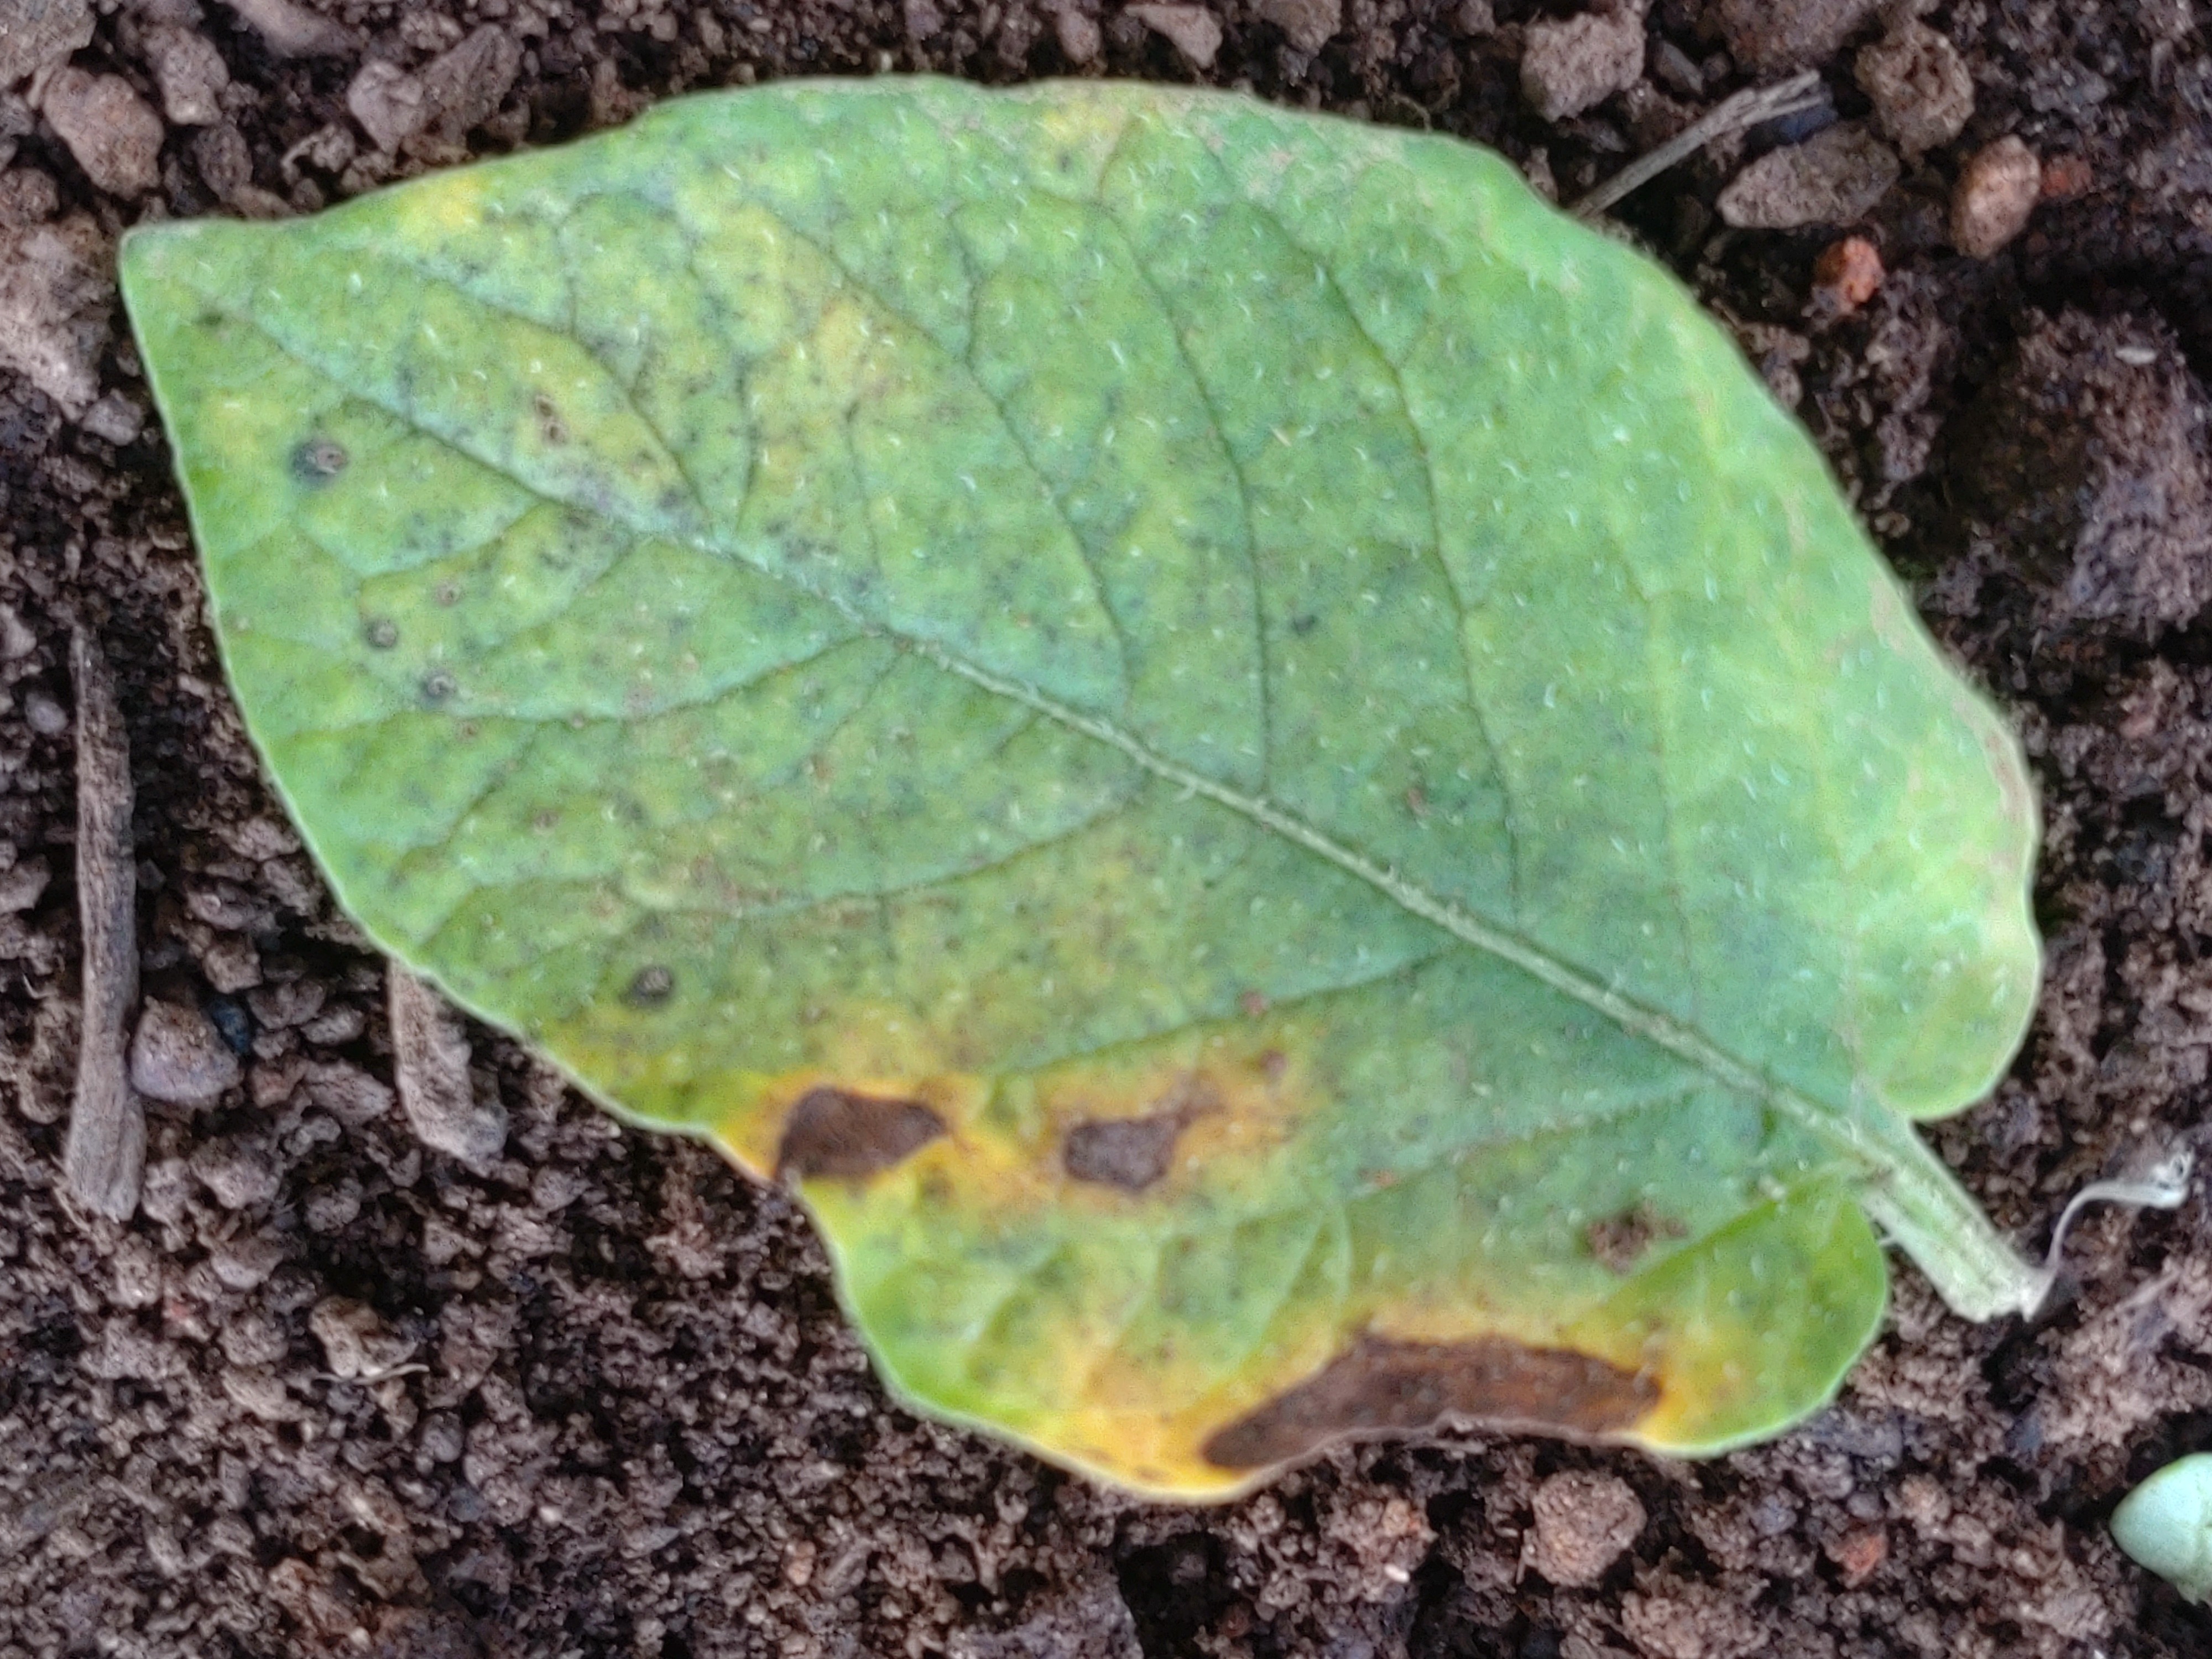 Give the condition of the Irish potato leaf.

late blight
